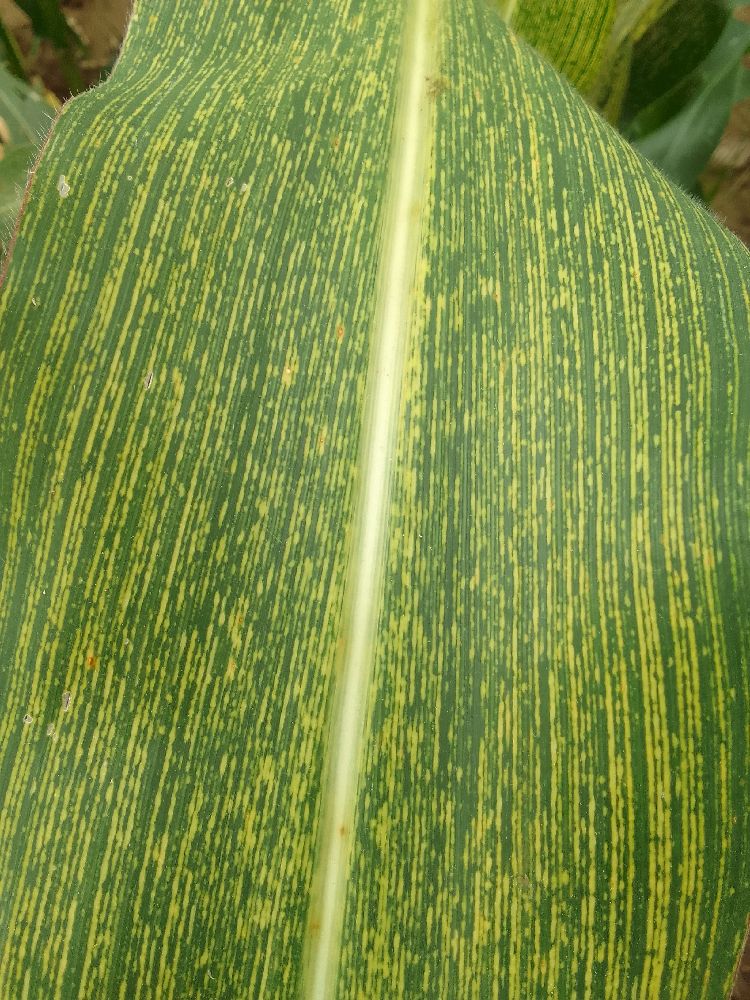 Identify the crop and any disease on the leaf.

maize, maize streak virus
